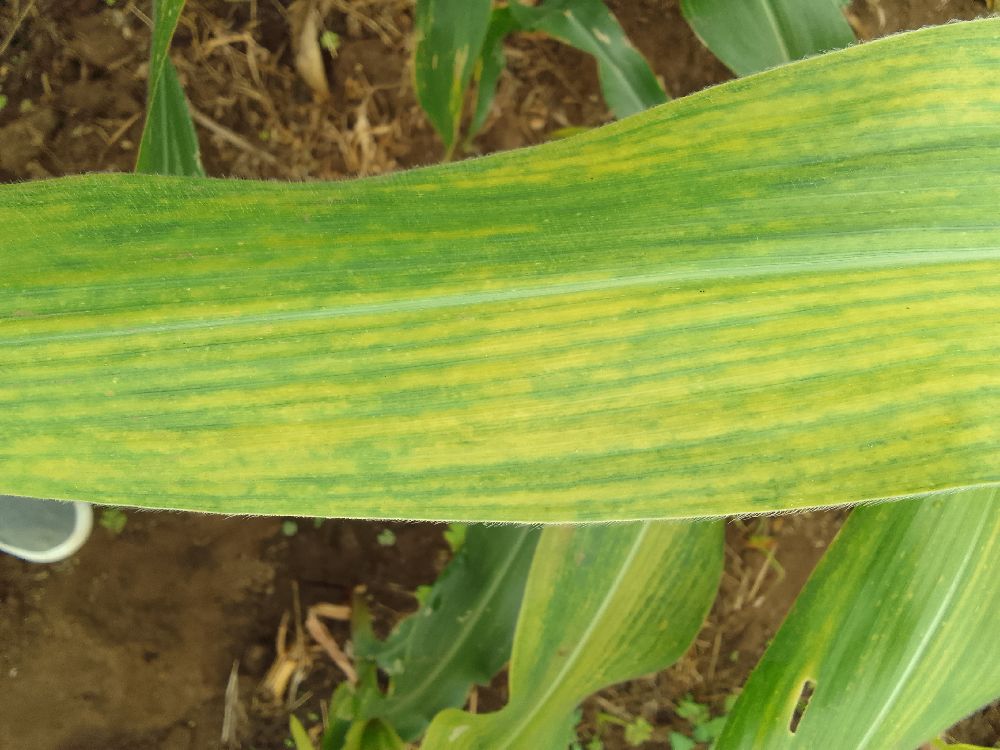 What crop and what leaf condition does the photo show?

maize, maize lethal necrosis
